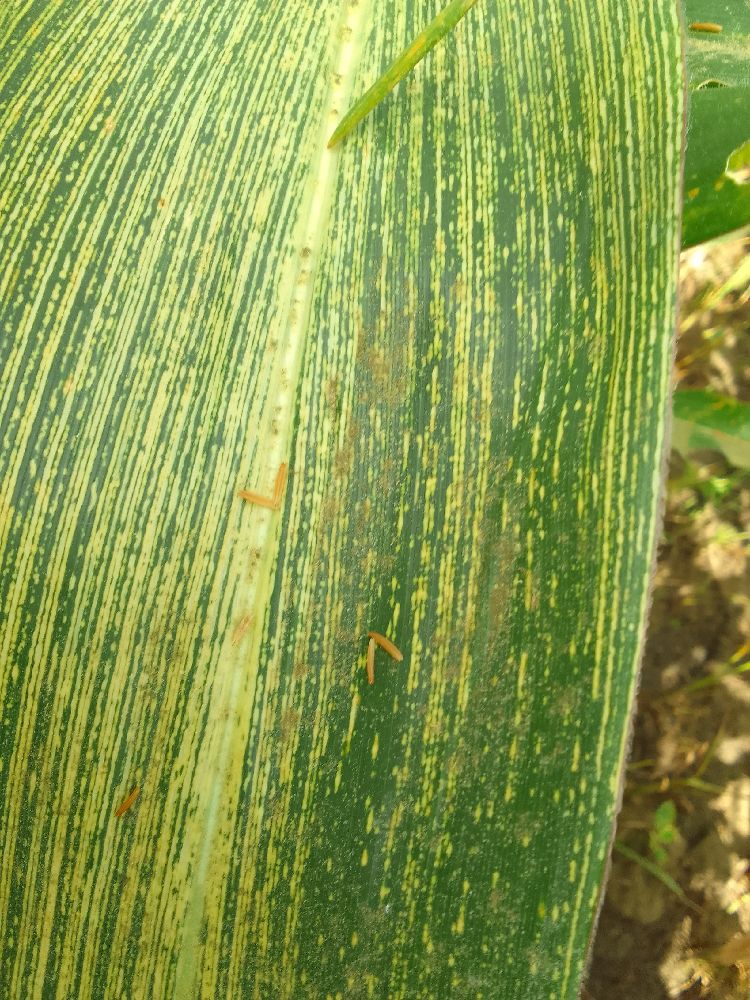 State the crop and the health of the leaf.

maize, maize streak virus
